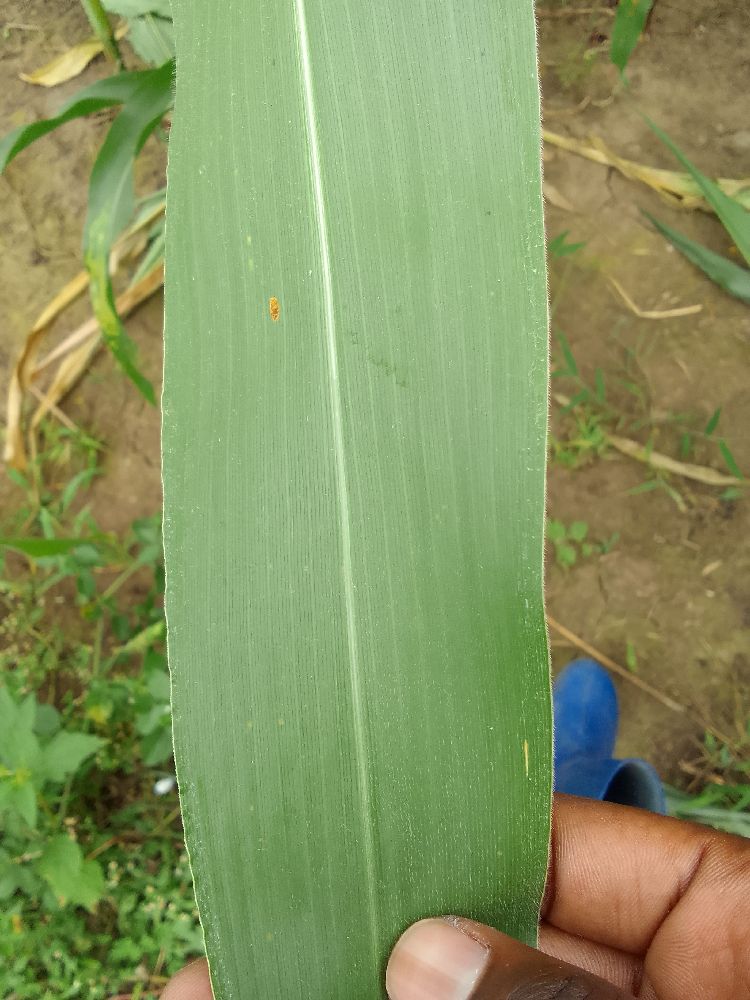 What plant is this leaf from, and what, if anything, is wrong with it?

maize, healthy
